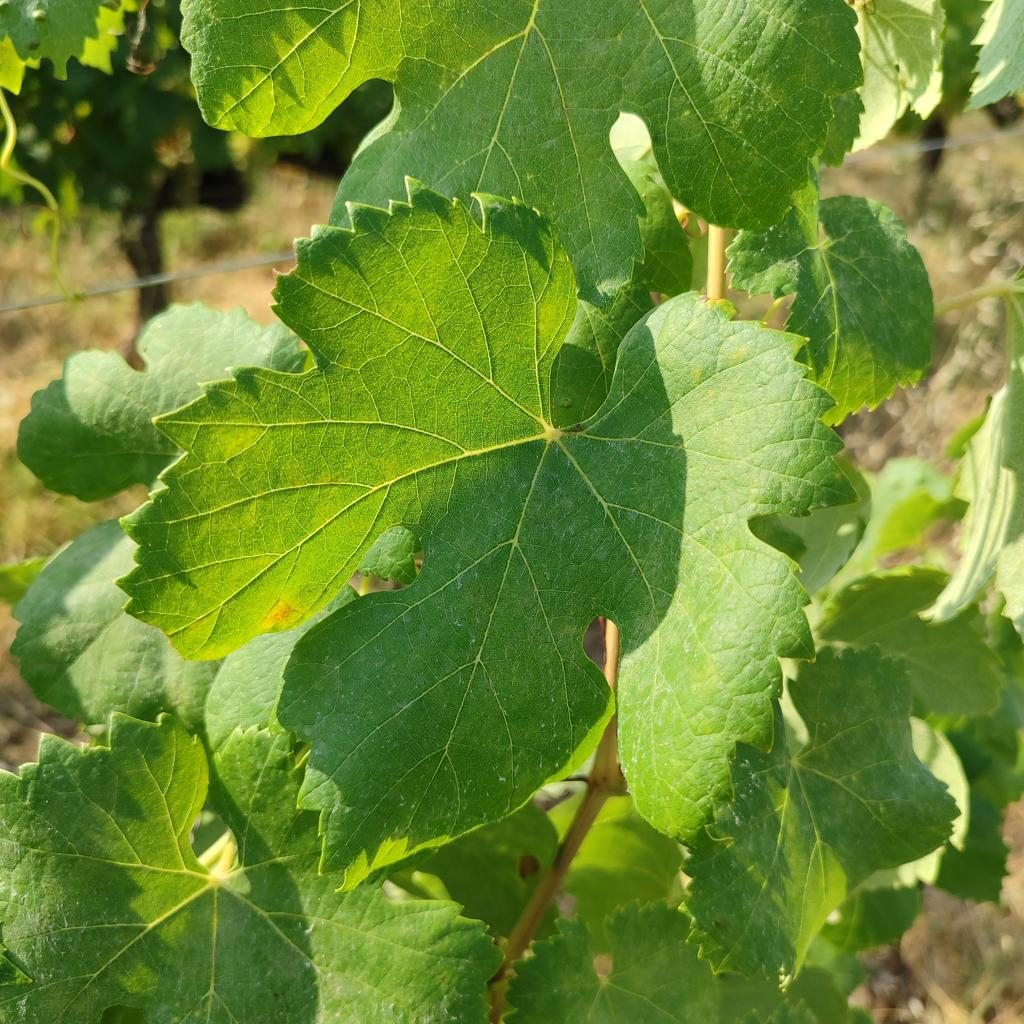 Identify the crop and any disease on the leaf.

grapevine, healthy
